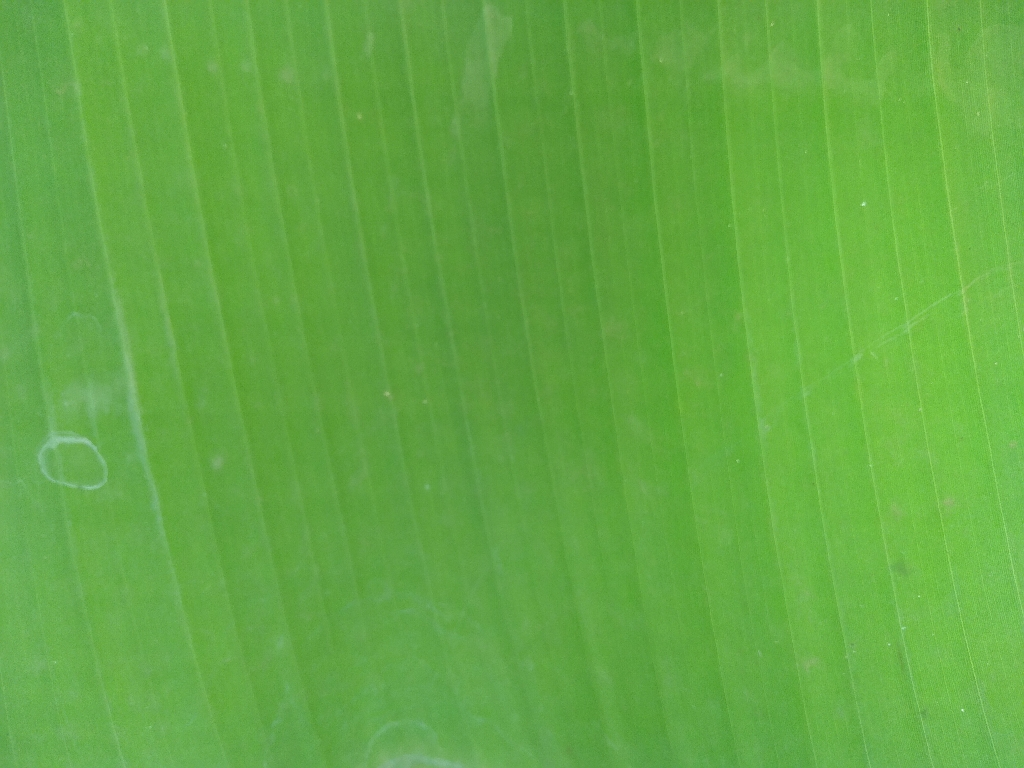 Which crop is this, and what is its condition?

banana, healthy
